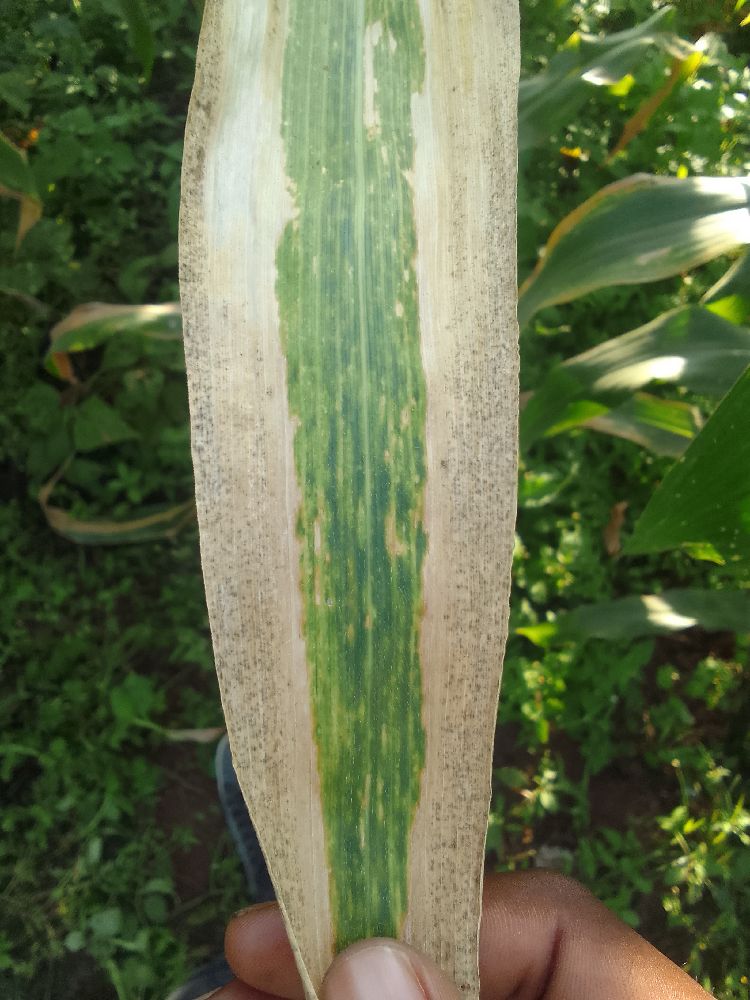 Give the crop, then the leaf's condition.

maize, maize lethal necrosis
